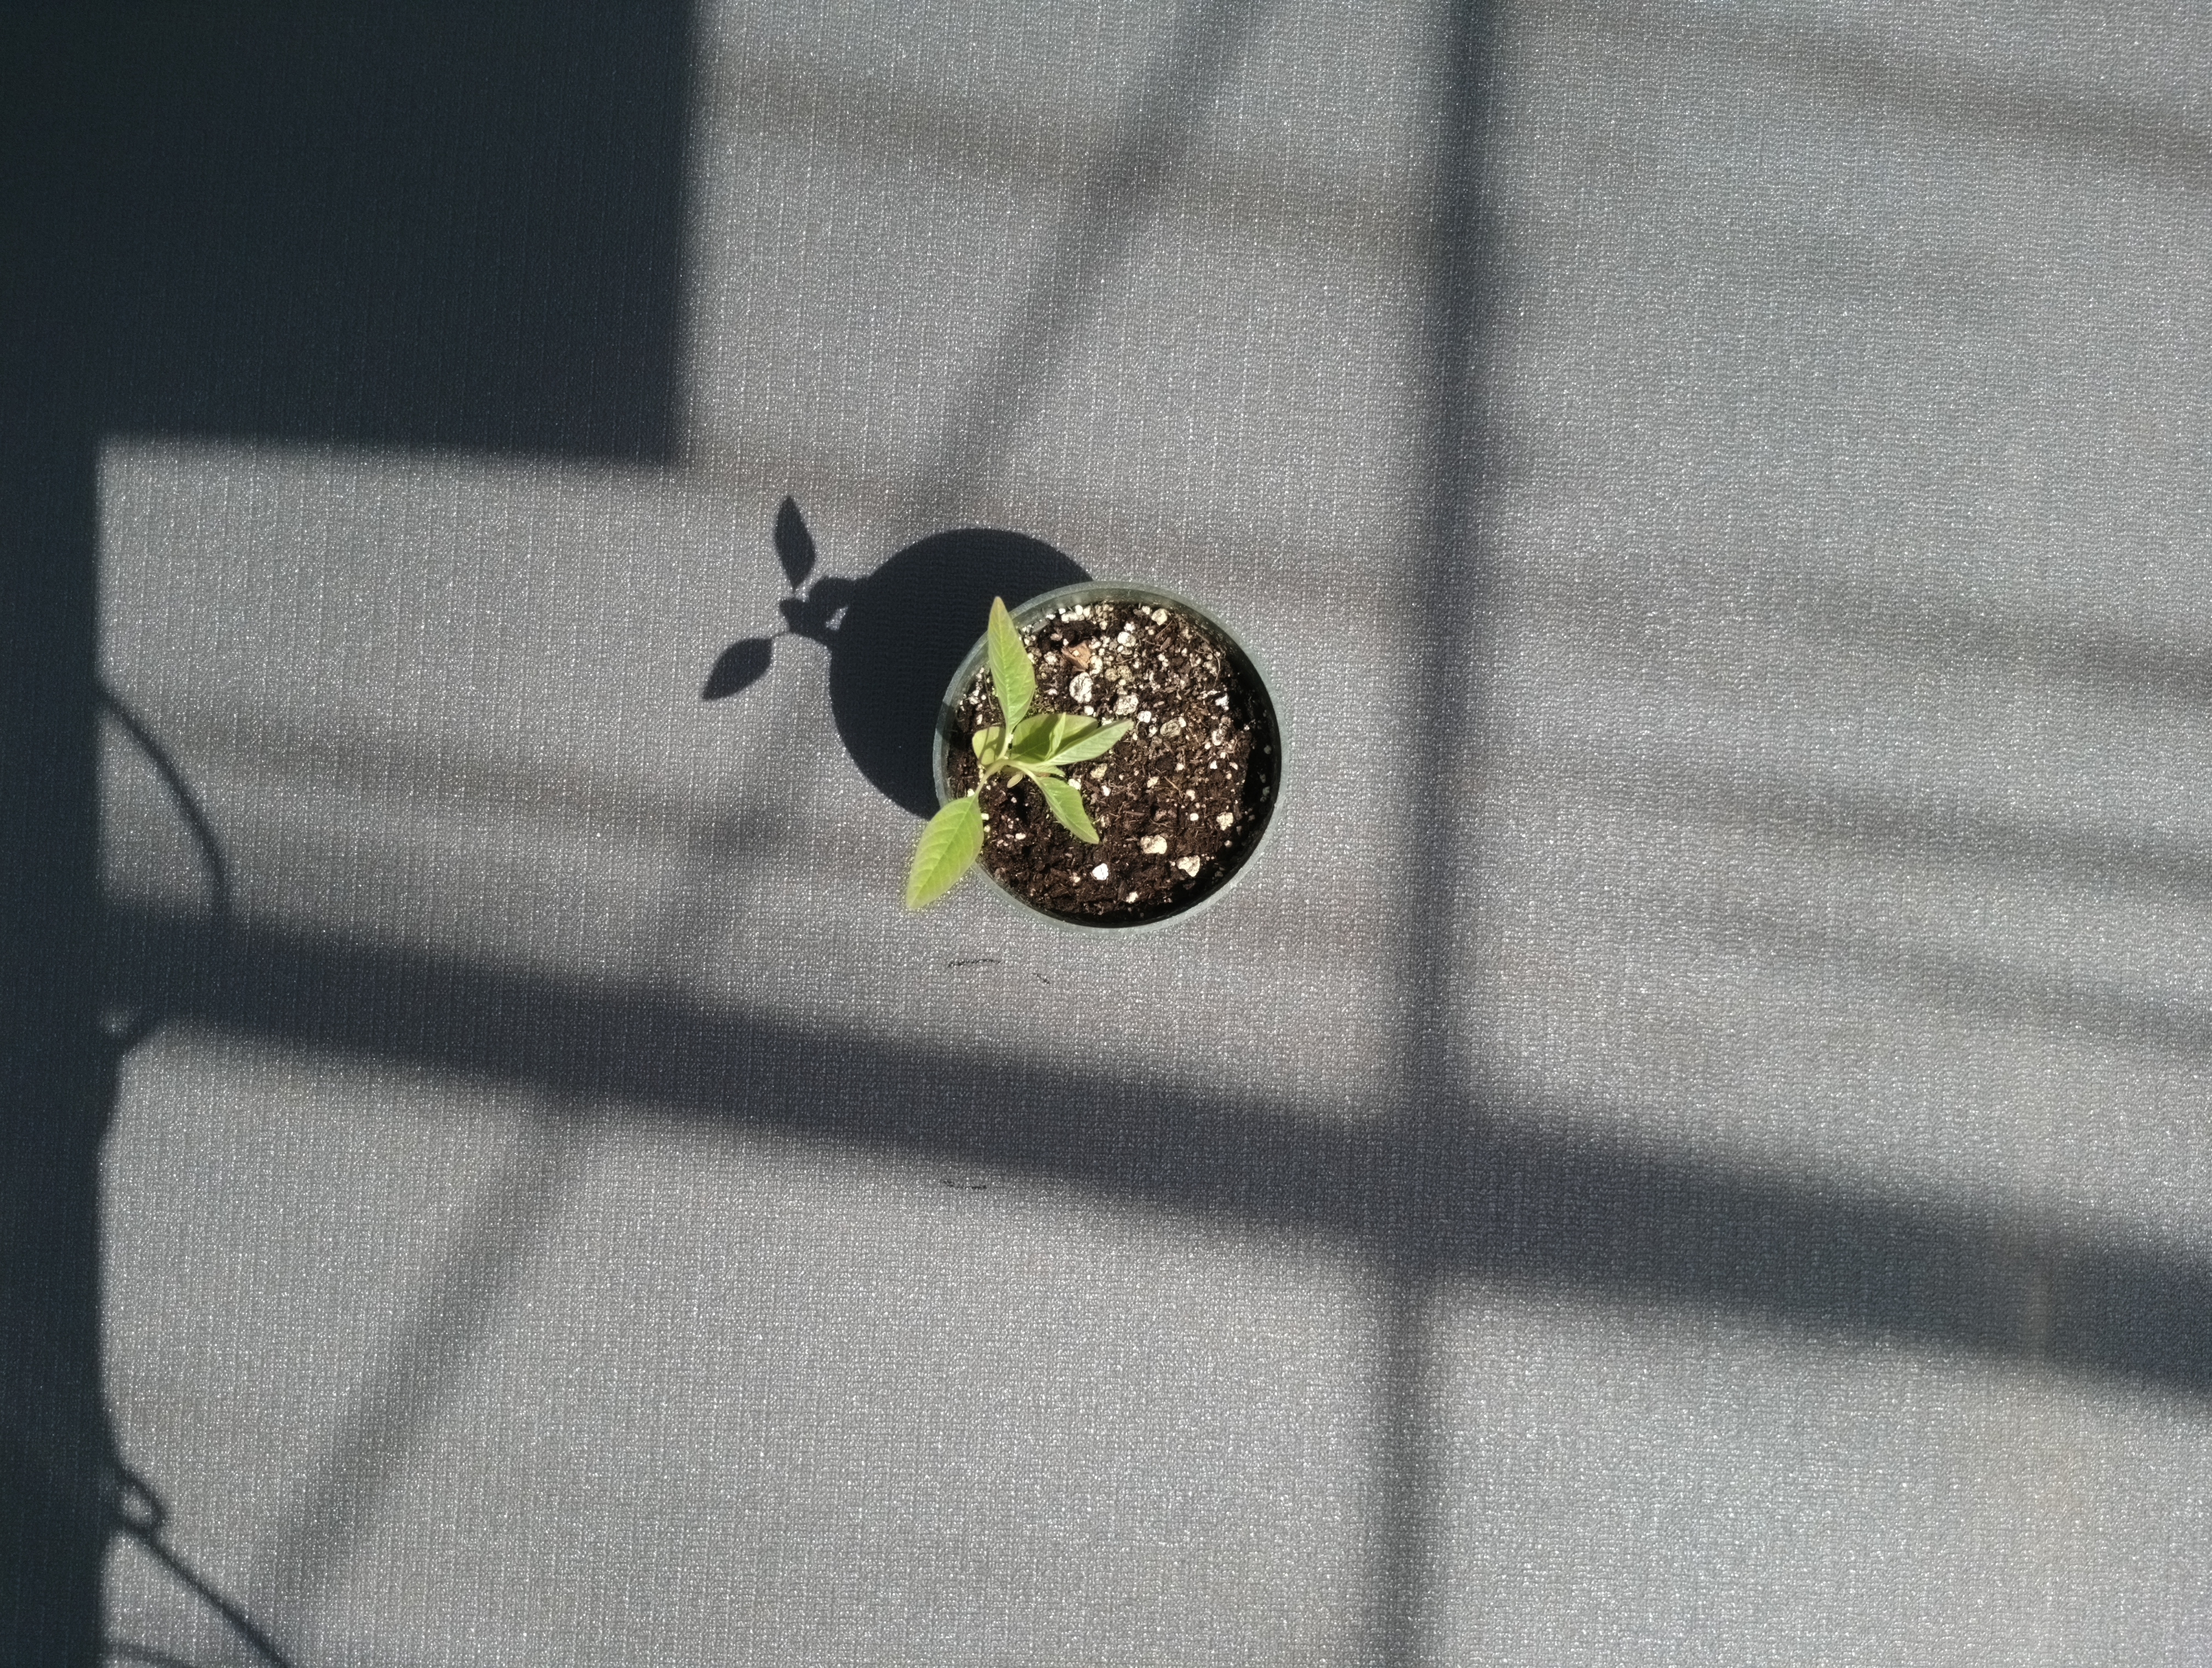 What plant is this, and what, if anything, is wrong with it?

waterhemp, chlorosis only
